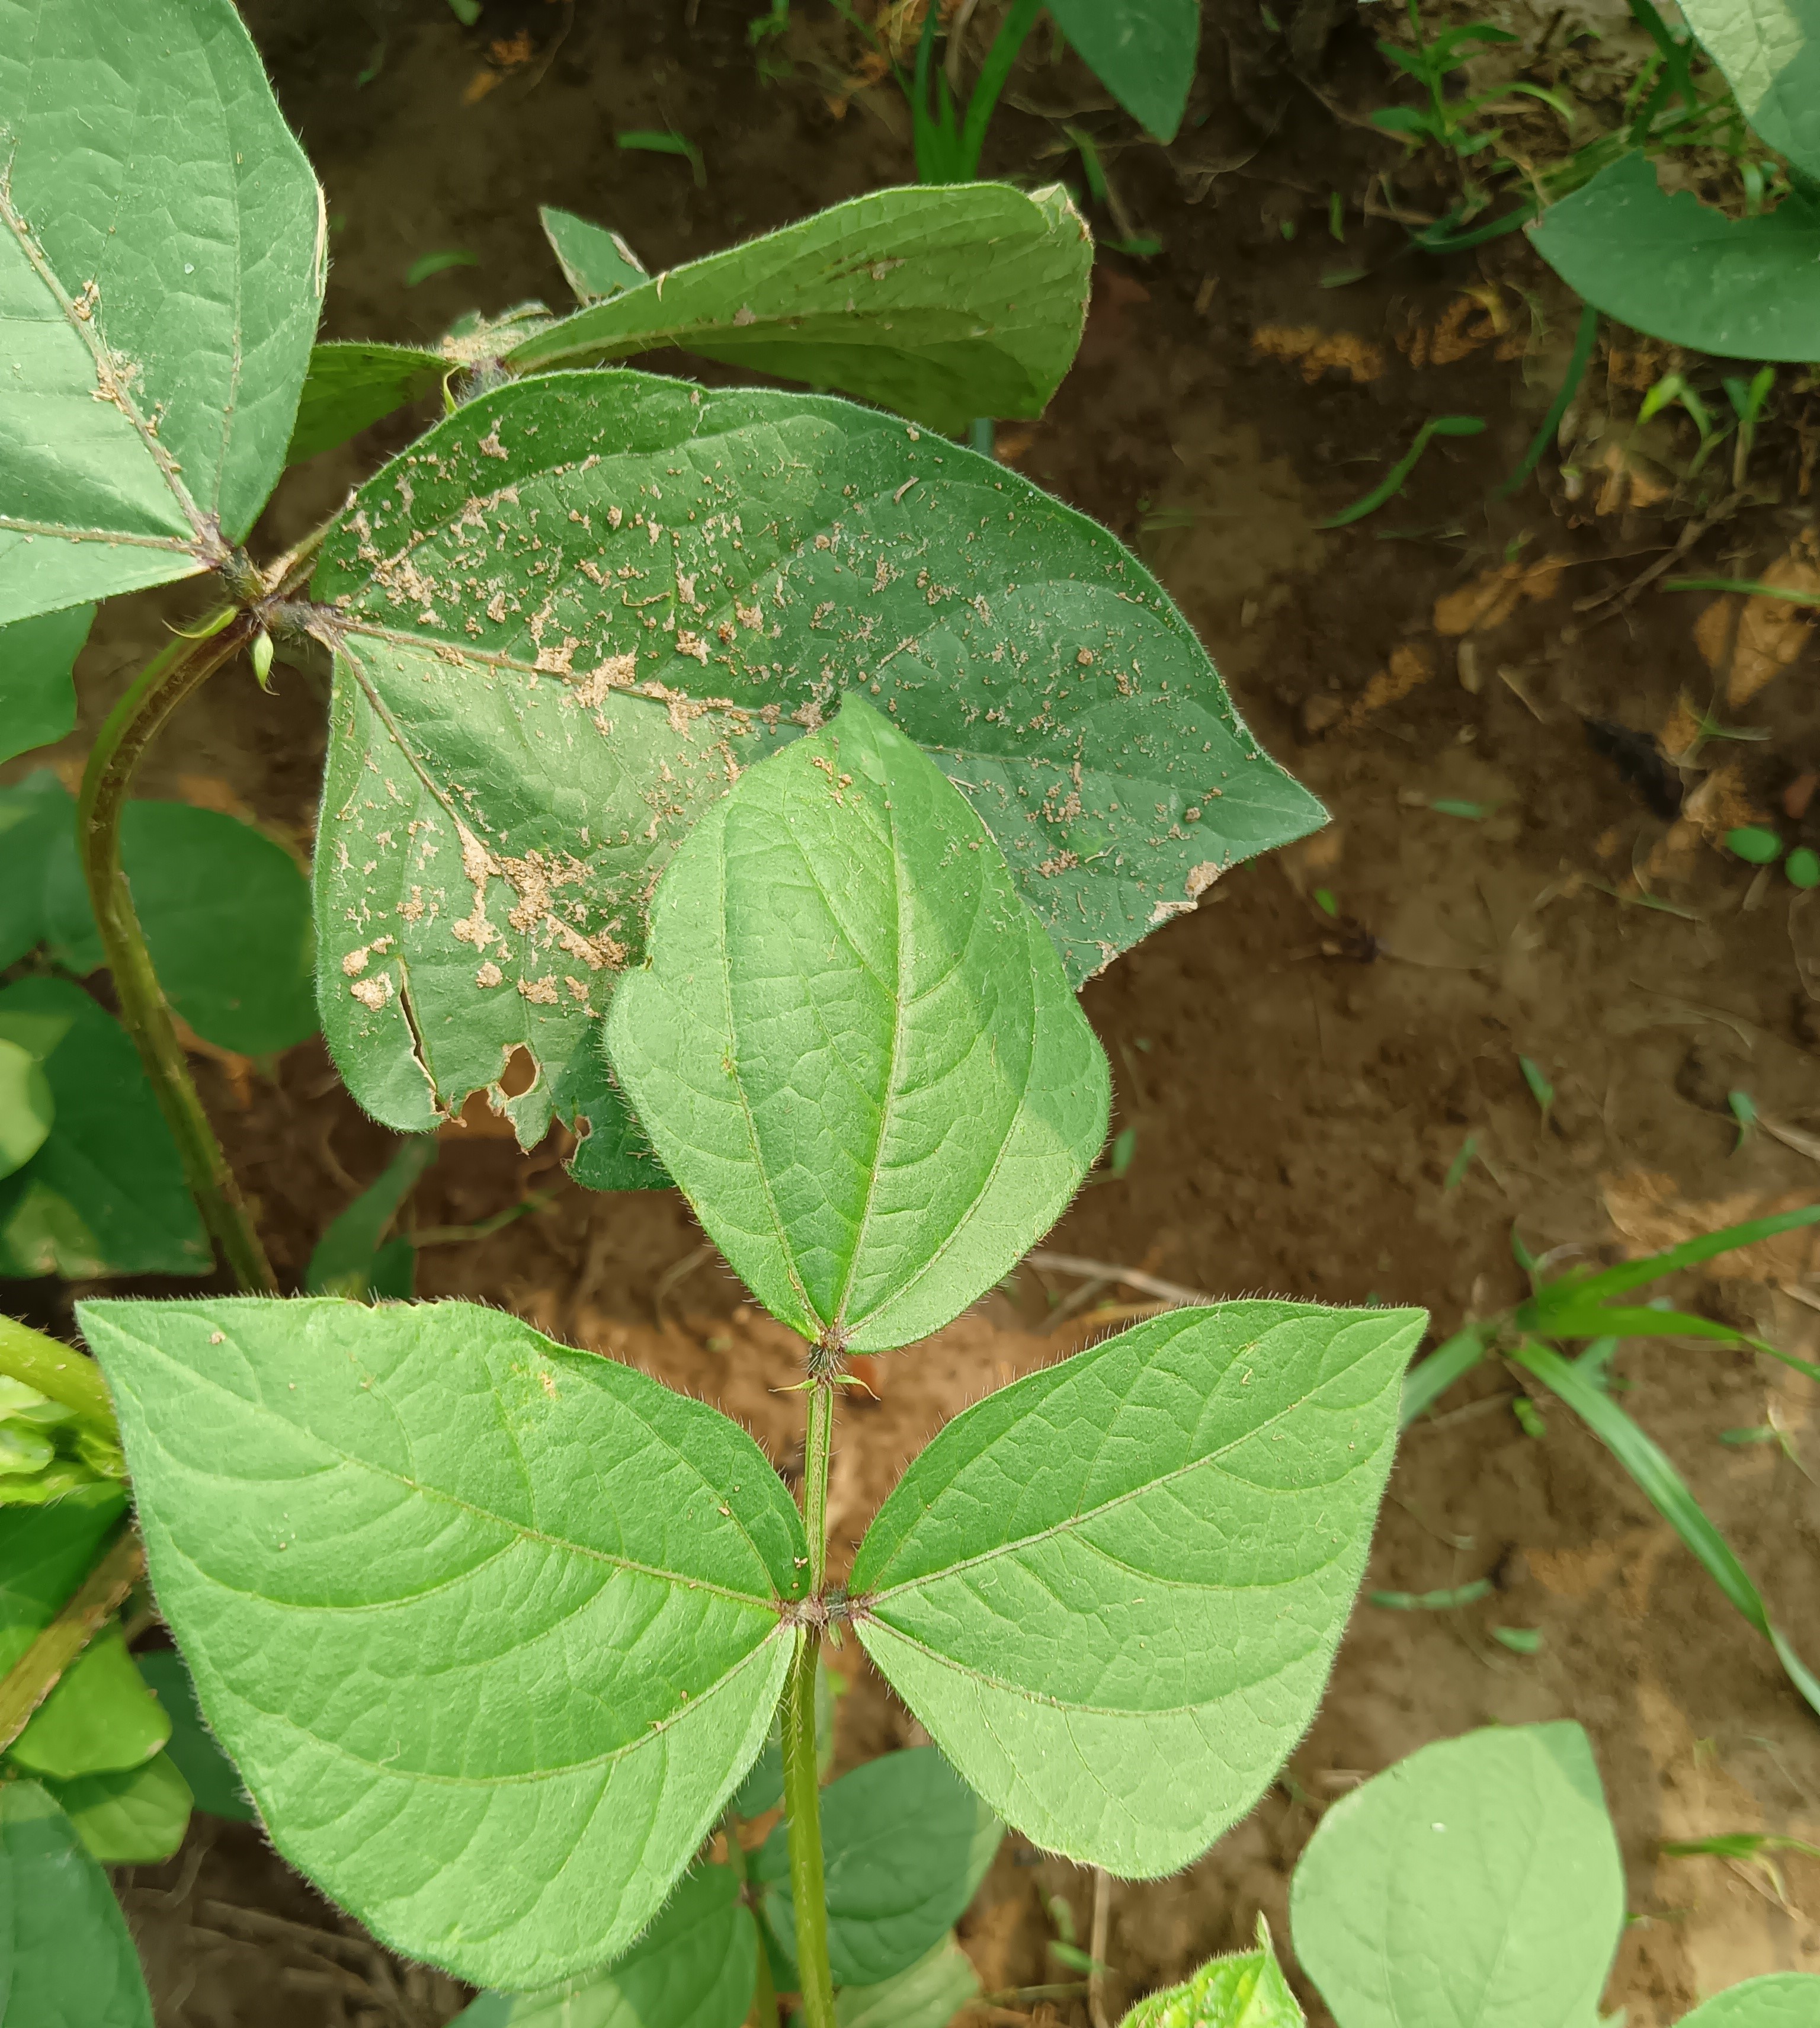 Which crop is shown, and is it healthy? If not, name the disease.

mungbean, healthy
